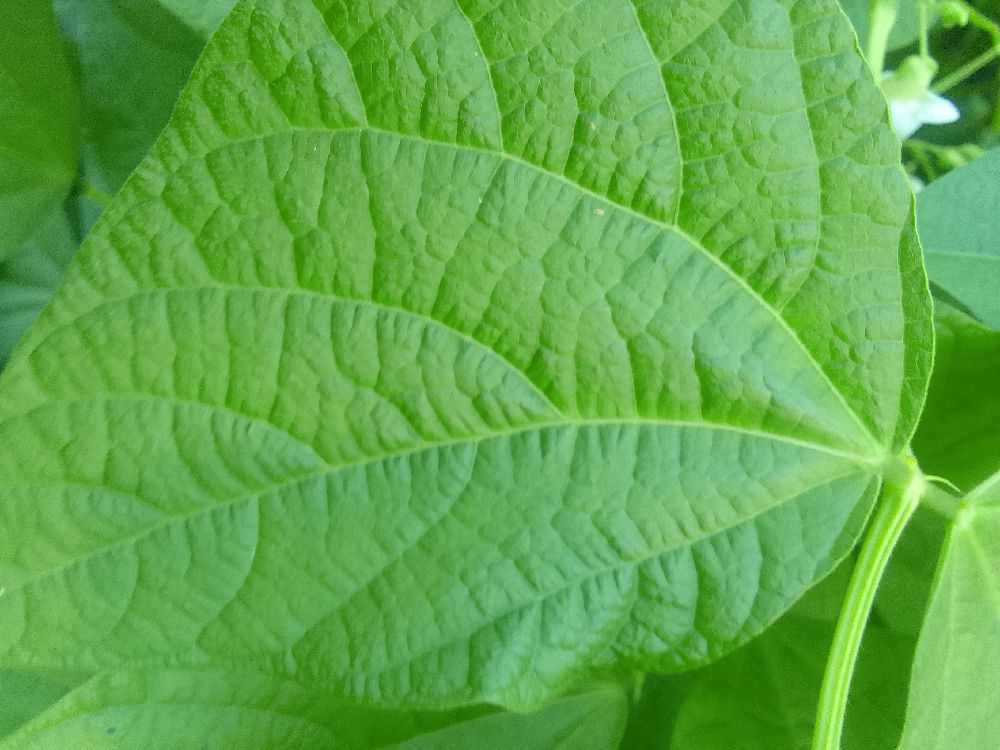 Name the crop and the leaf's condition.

common bean, healthy
